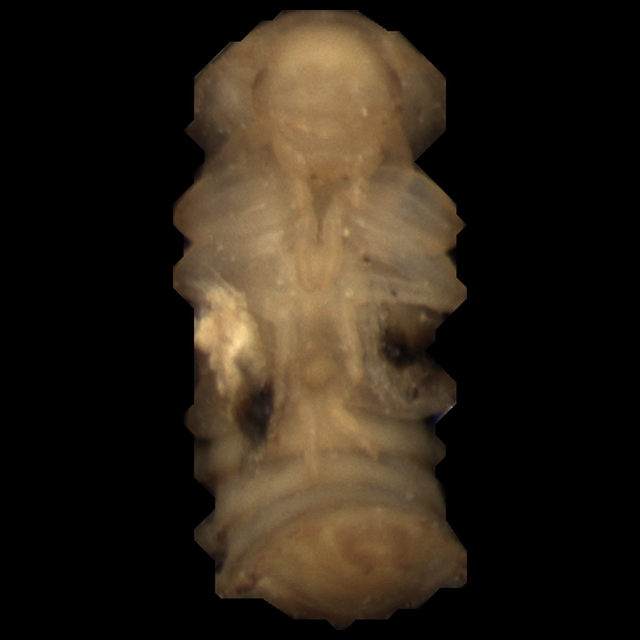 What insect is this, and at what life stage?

mealworm pupa
